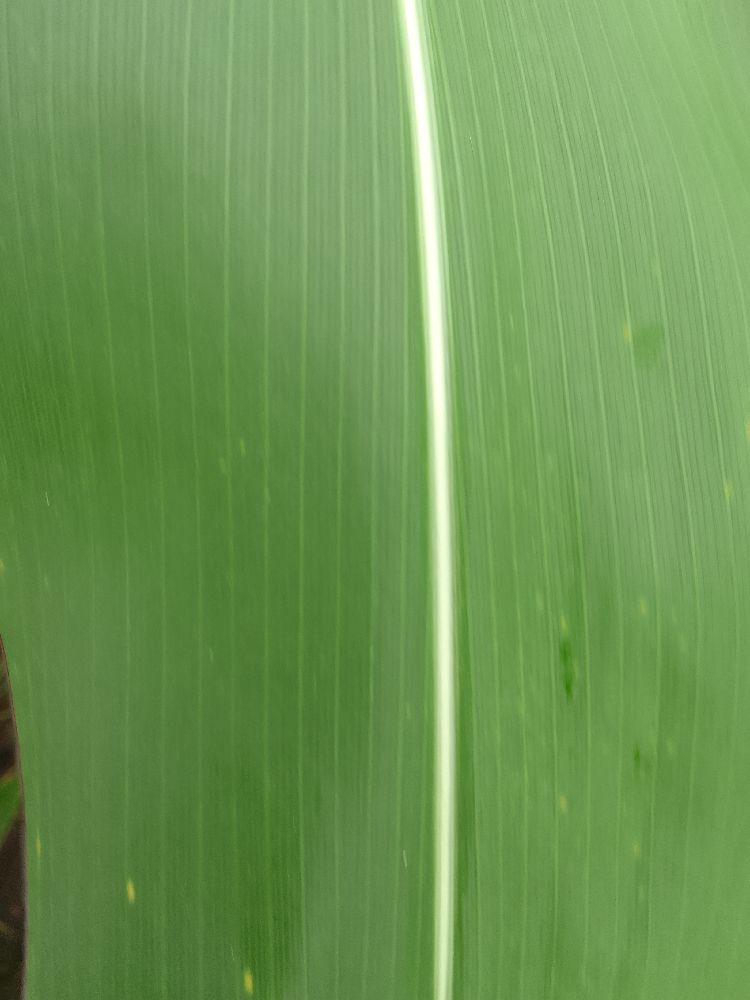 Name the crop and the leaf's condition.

maize, healthy
